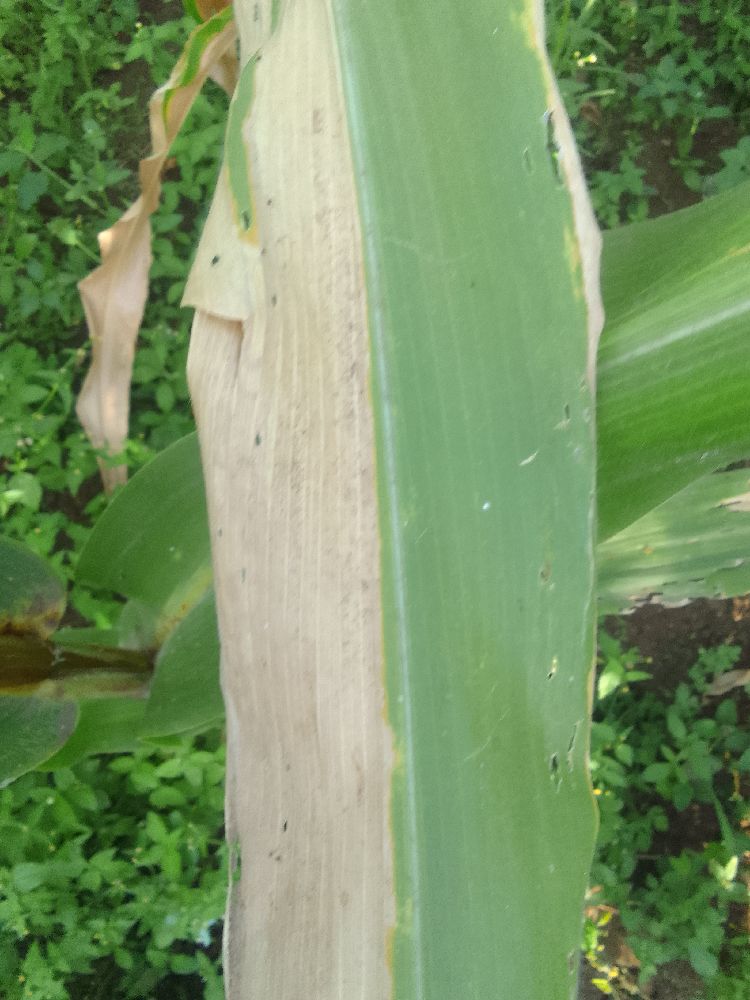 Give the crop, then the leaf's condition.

maize, maize lethal necrosis
